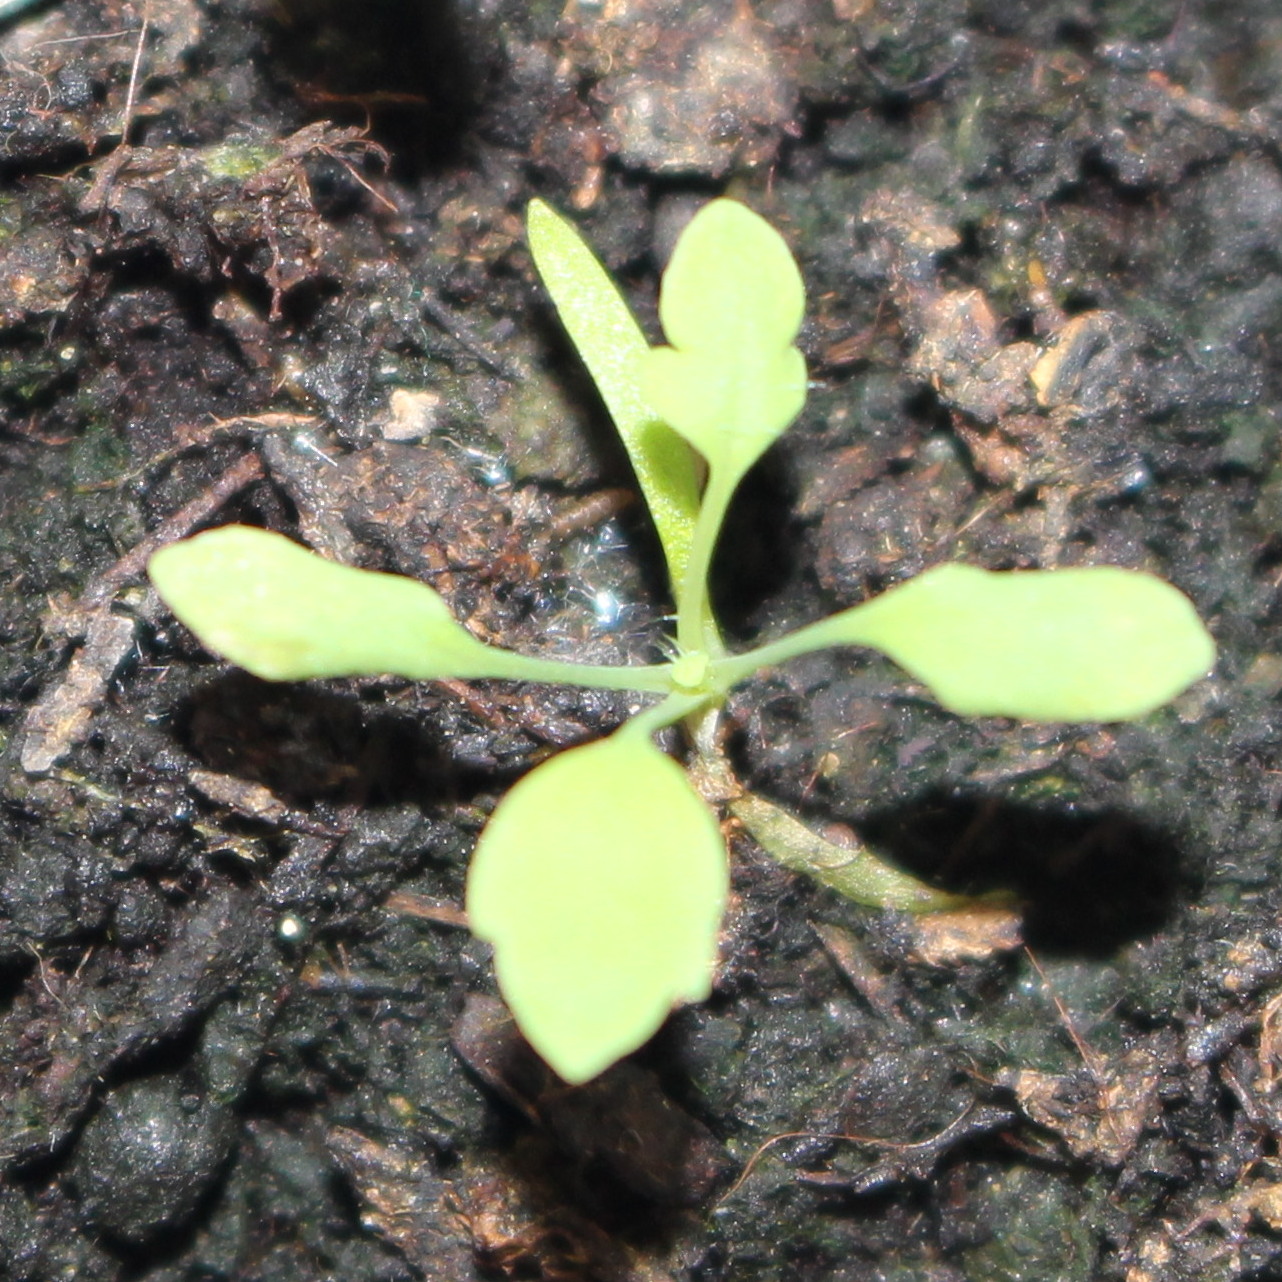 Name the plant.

Papaver rhoeas
